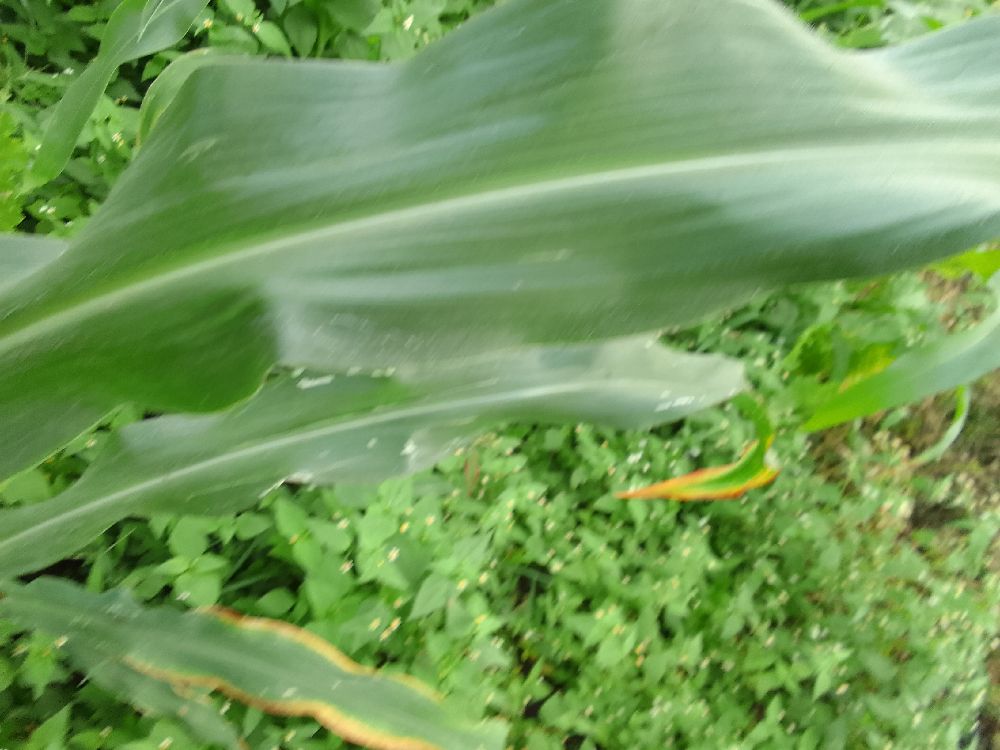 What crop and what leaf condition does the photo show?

maize, healthy
